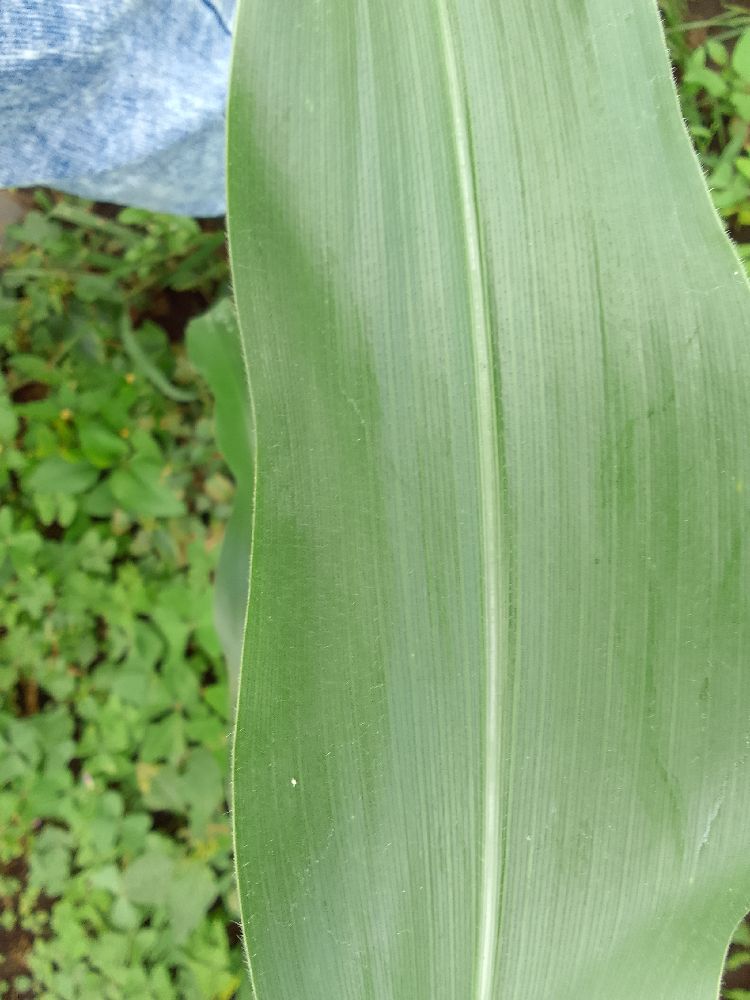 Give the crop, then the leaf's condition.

maize, healthy
